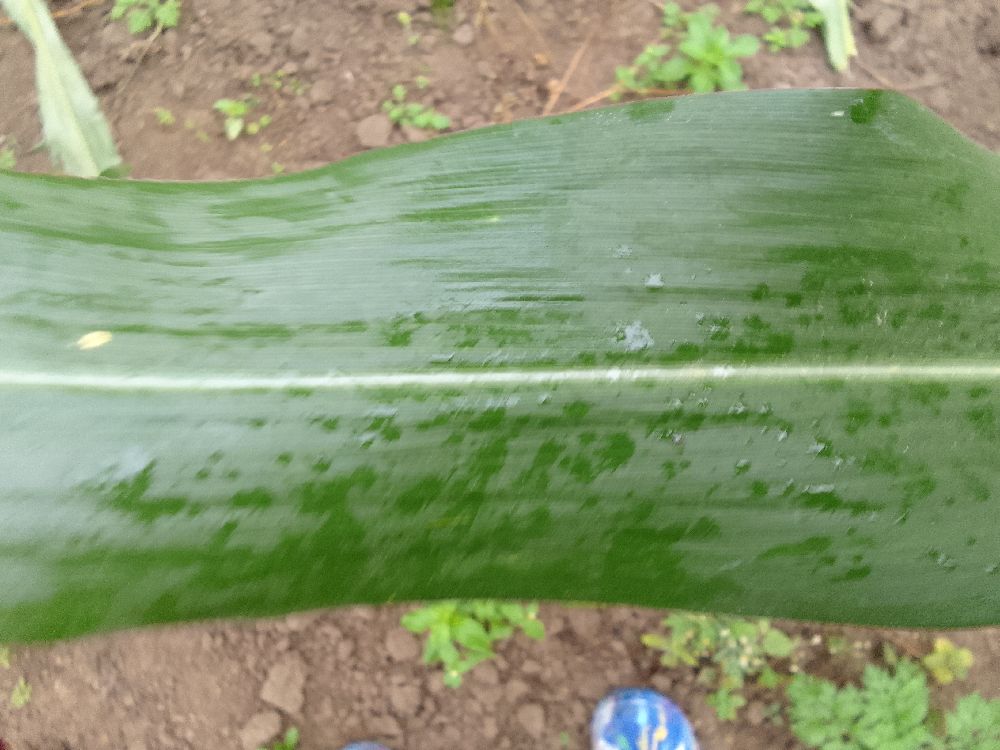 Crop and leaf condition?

maize, healthy
